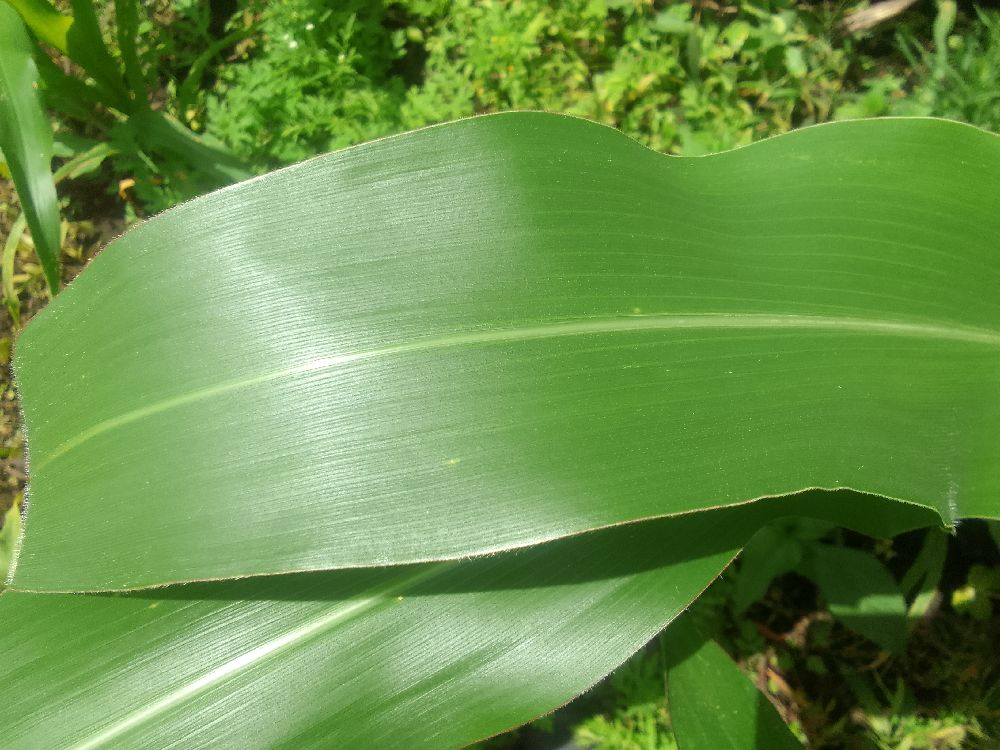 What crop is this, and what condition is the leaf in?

maize, healthy
